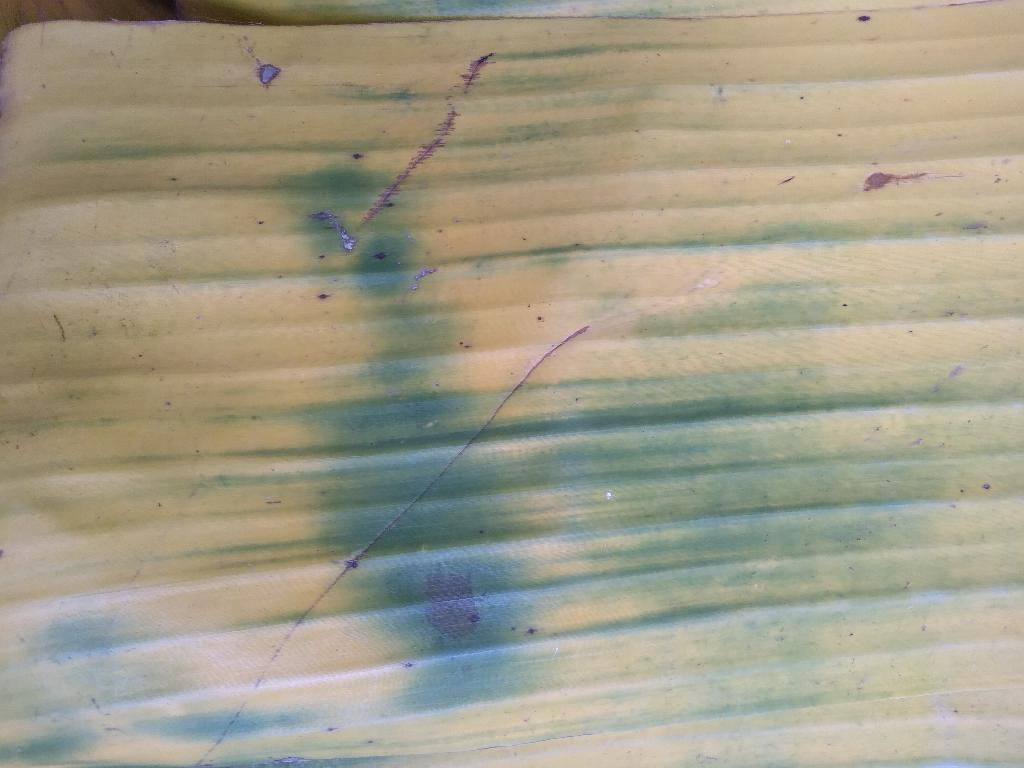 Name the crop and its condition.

banana, fusarium wilt race 1
